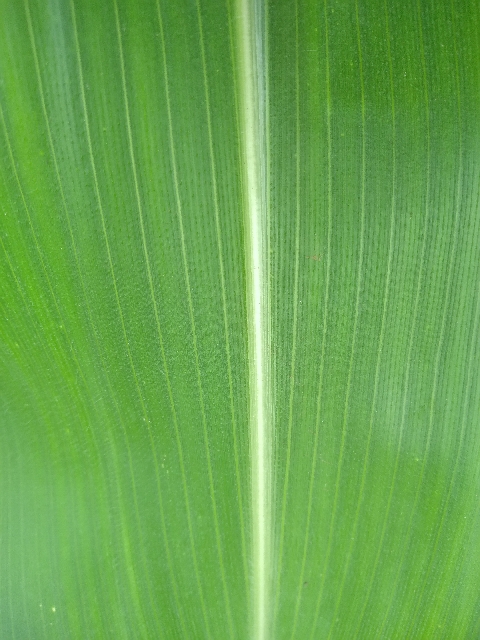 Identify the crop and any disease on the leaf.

maize, healthy
